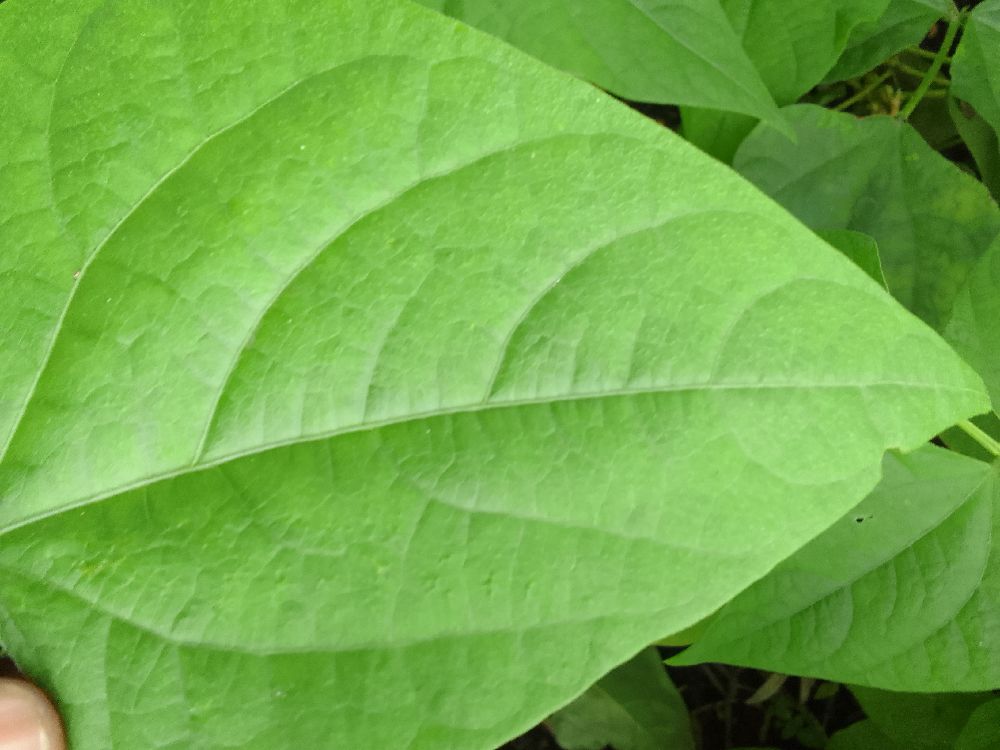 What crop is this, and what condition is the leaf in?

common bean, healthy
